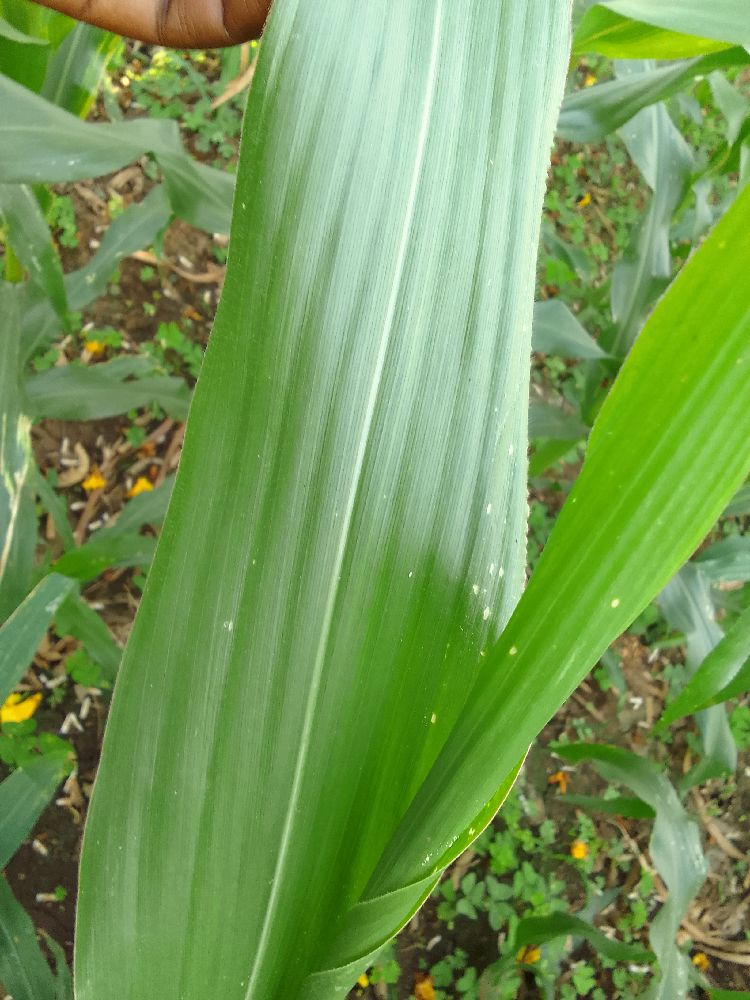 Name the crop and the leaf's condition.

maize, healthy
